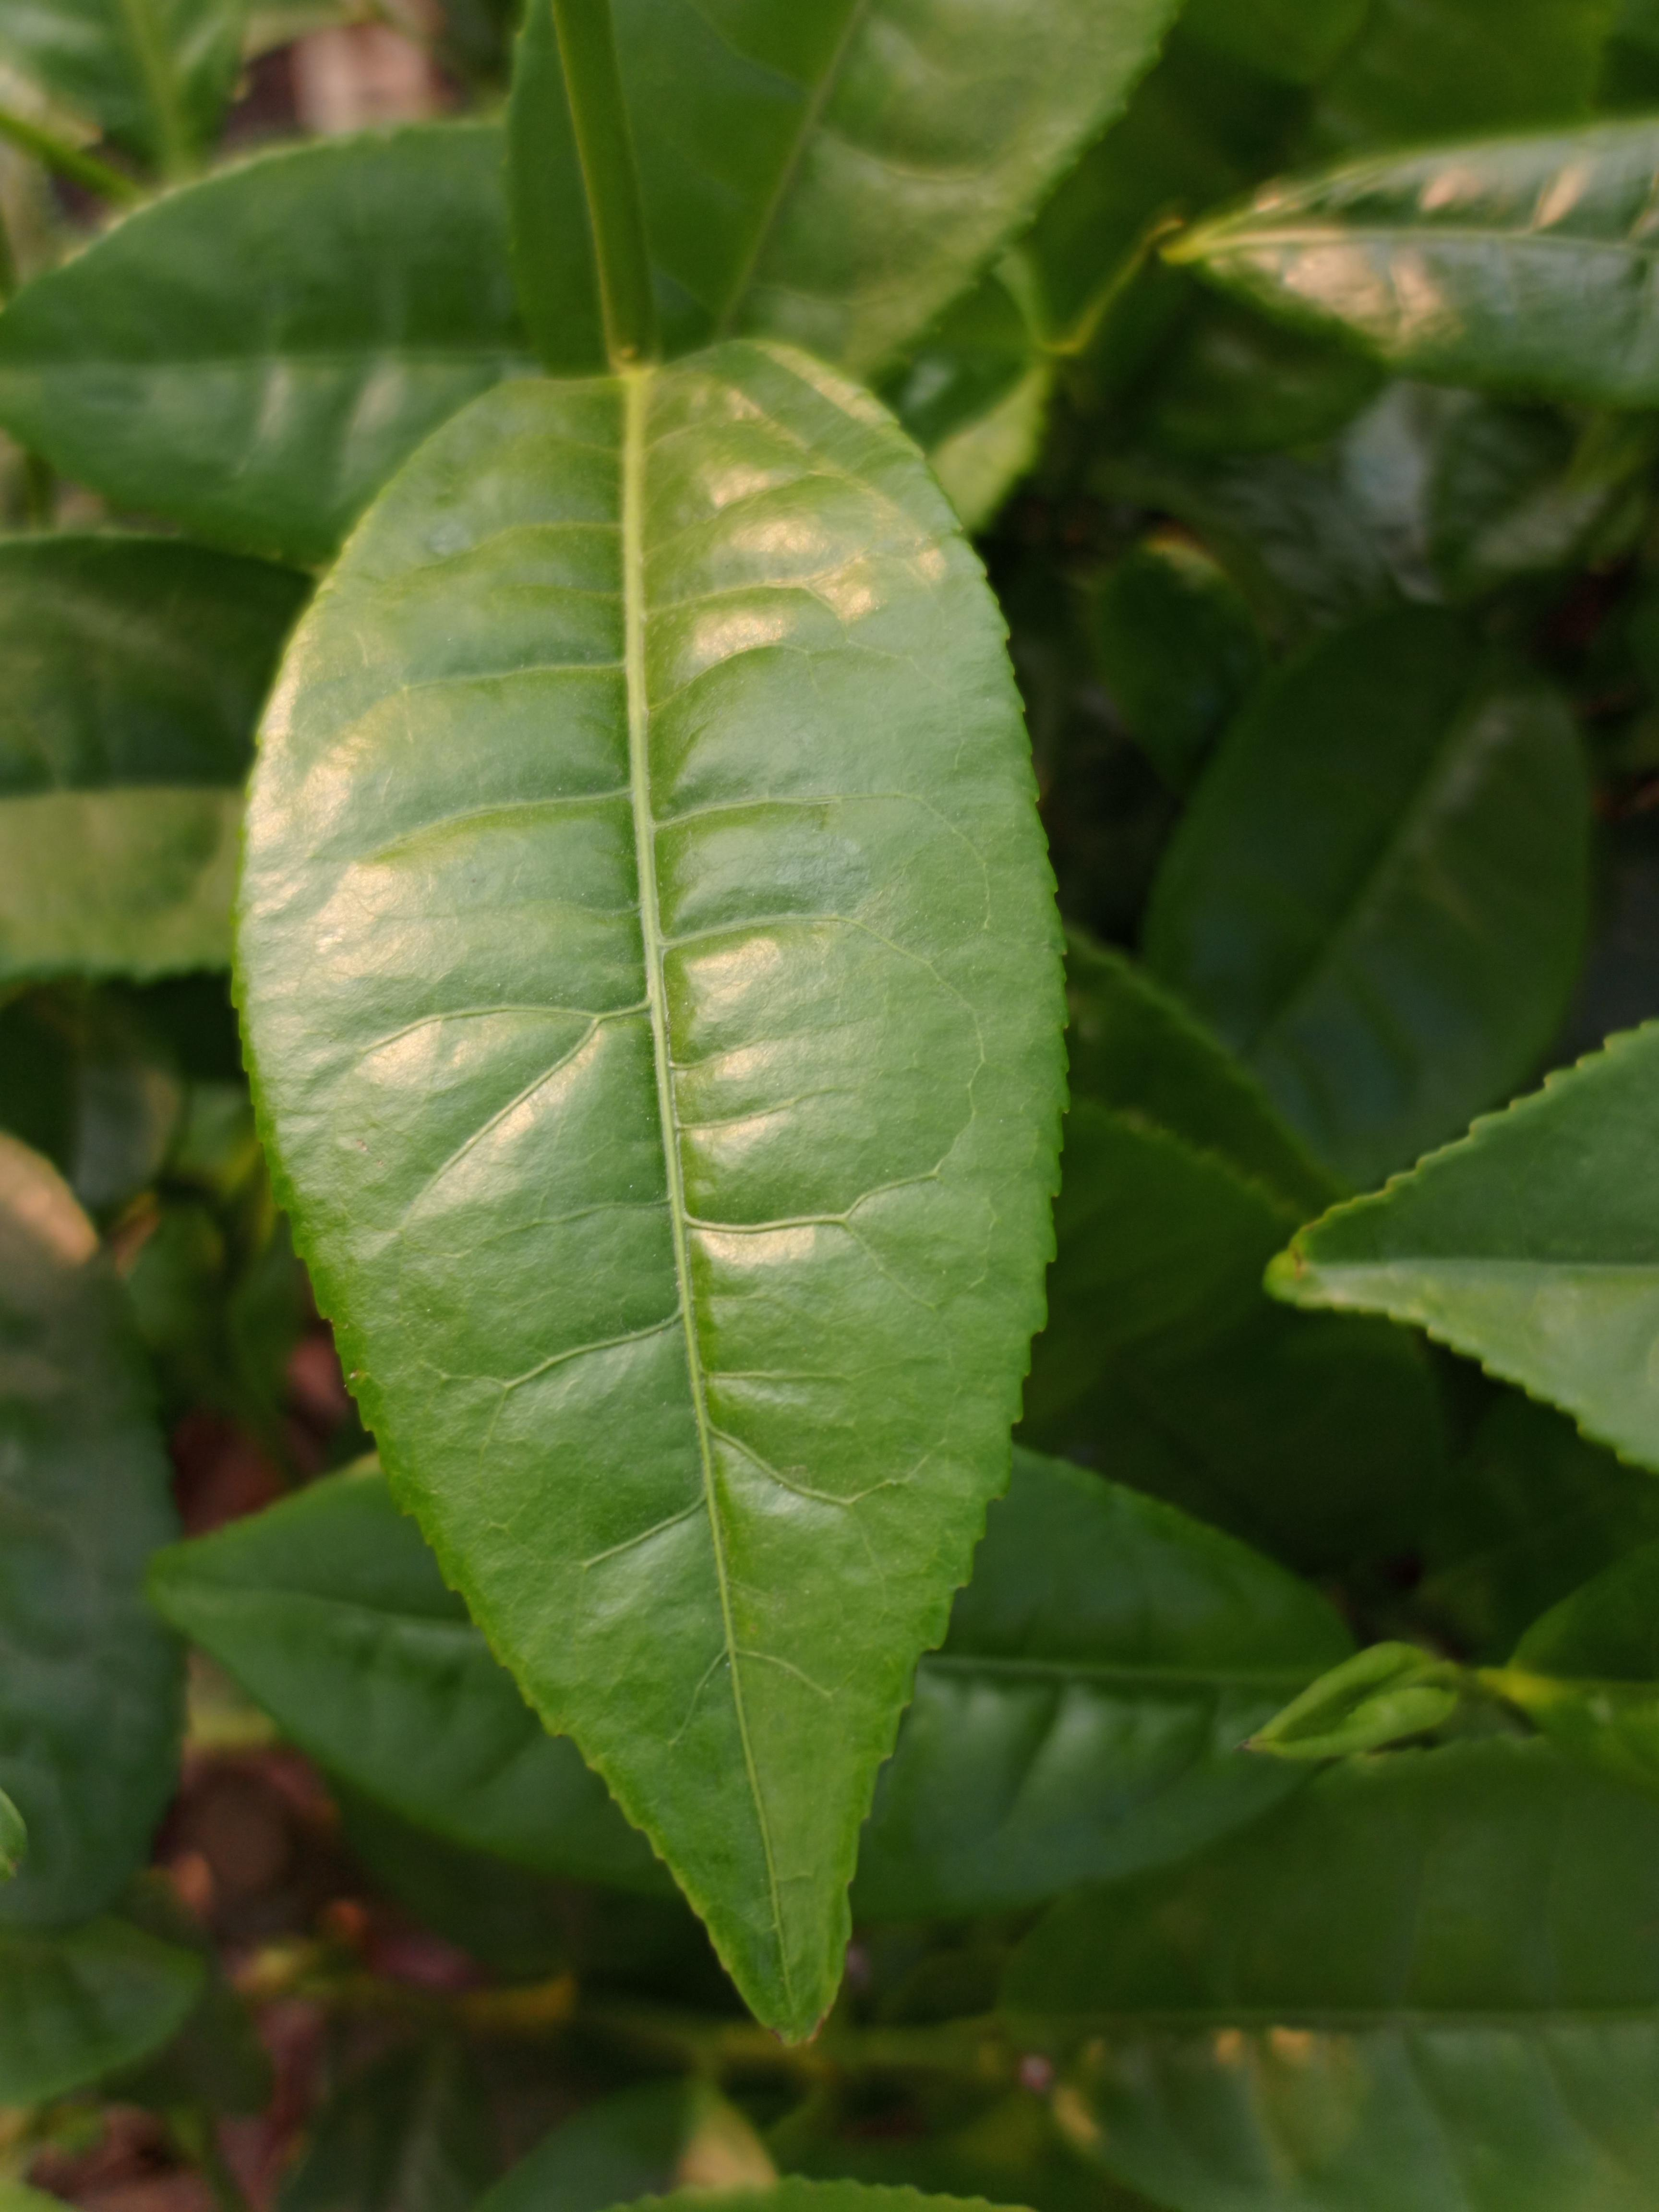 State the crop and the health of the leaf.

tea, healthy leaf
